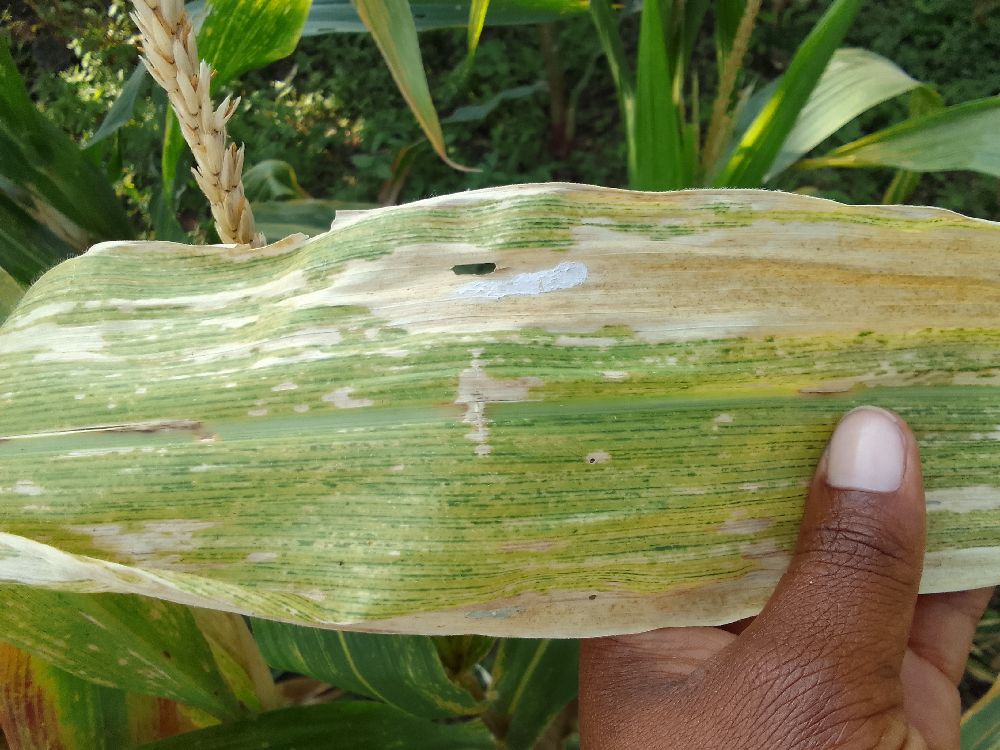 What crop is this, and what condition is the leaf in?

maize, maize lethal necrosis
